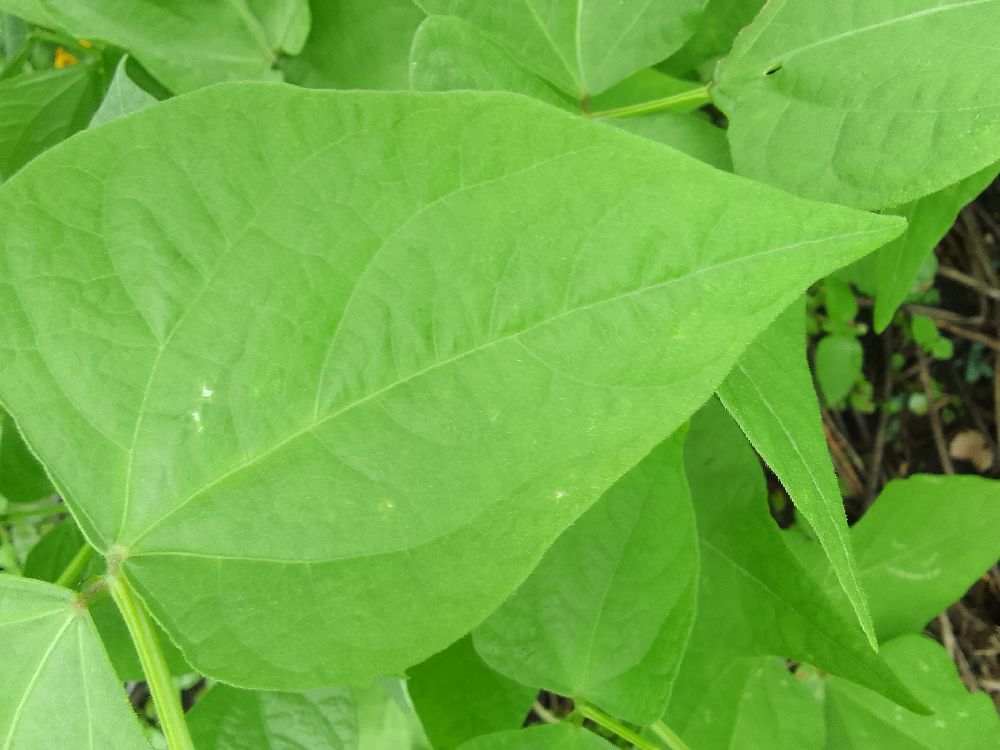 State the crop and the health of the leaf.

common bean, healthy
